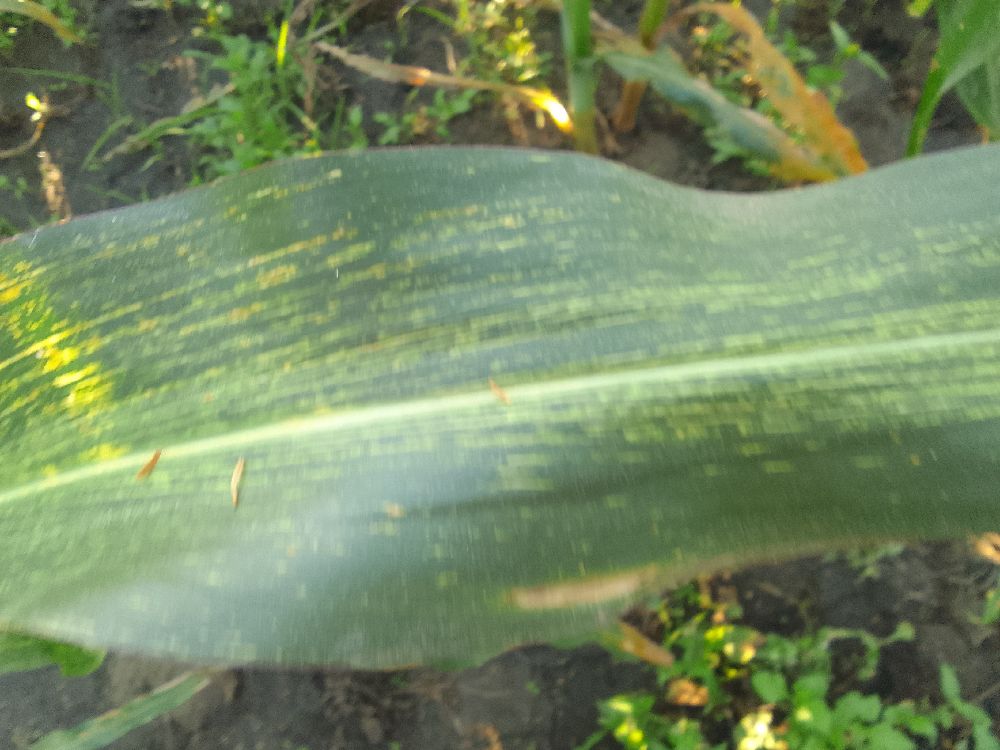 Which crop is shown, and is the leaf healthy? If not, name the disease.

maize, maize streak virus
